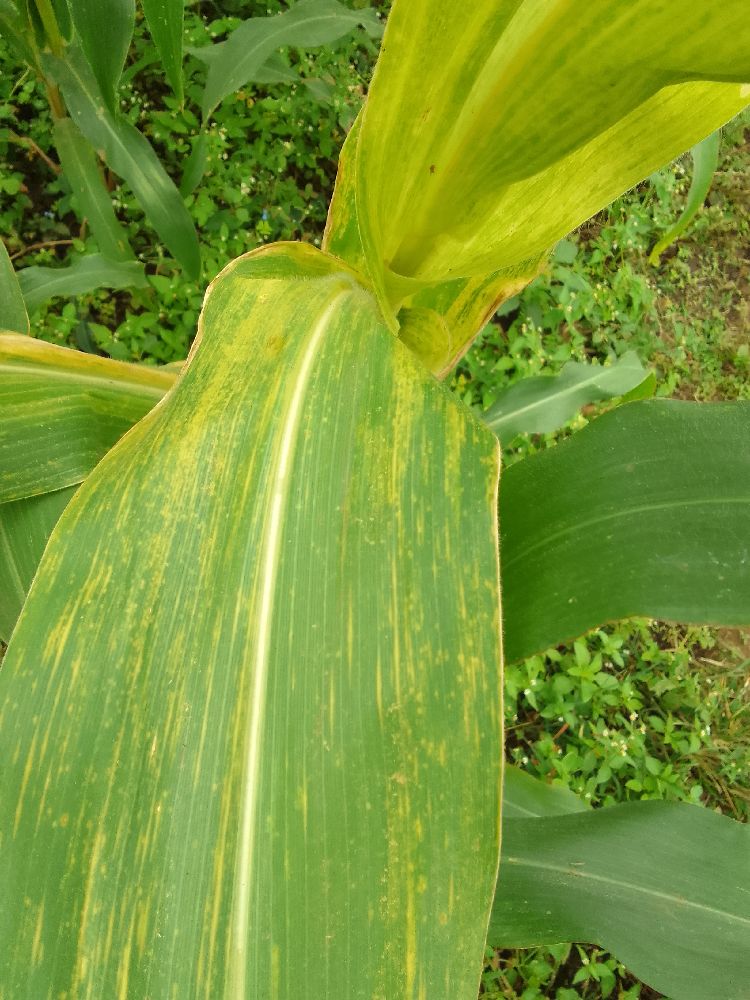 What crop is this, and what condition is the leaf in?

maize, maize lethal necrosis
